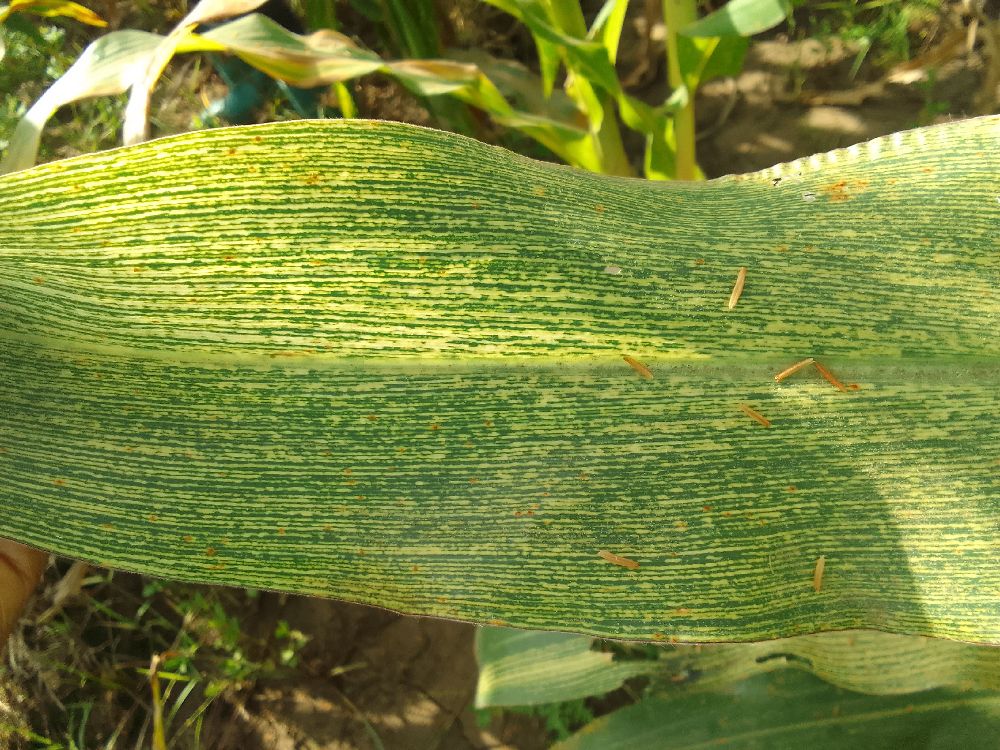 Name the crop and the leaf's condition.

maize, maize streak virus
